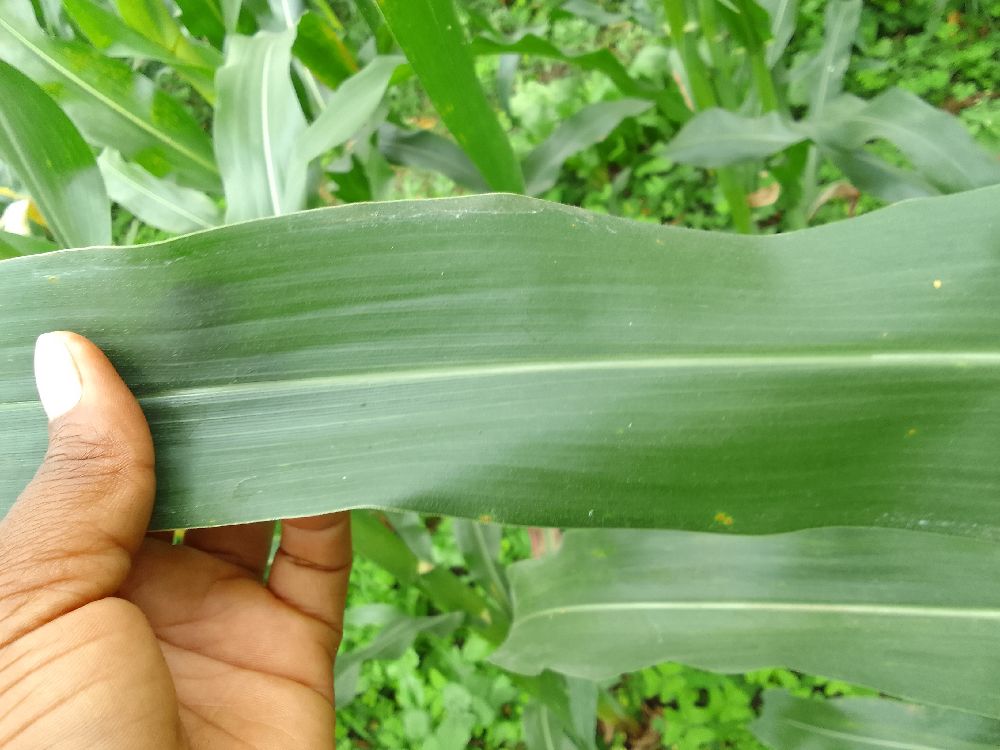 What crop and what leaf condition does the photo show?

maize, healthy
